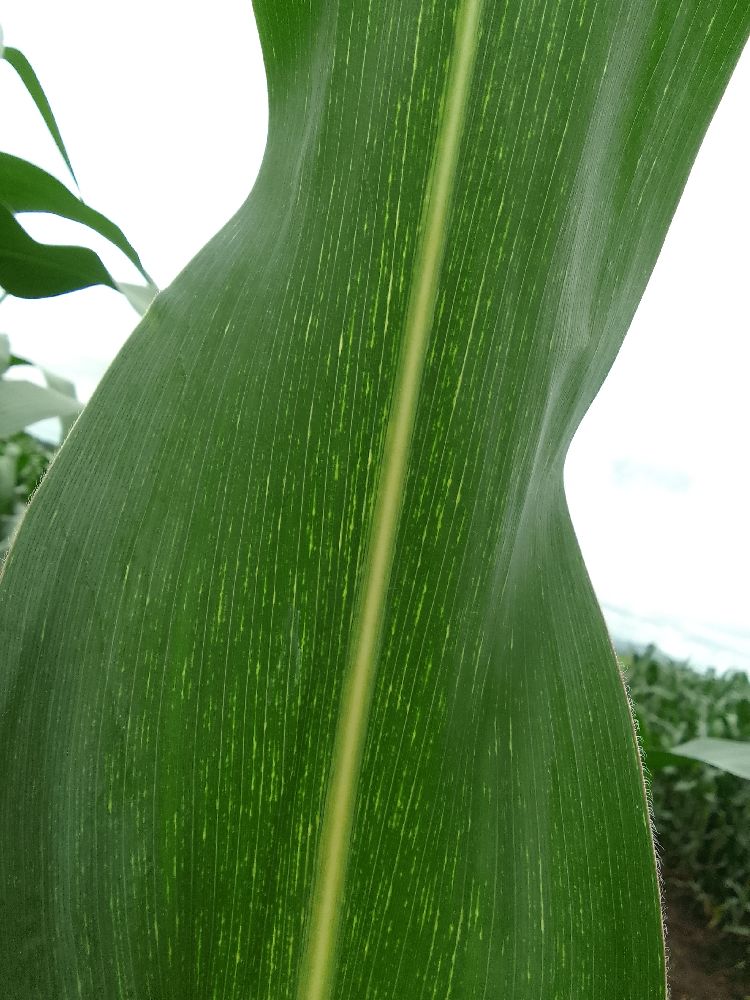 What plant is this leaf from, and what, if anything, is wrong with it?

maize, maize streak virus
